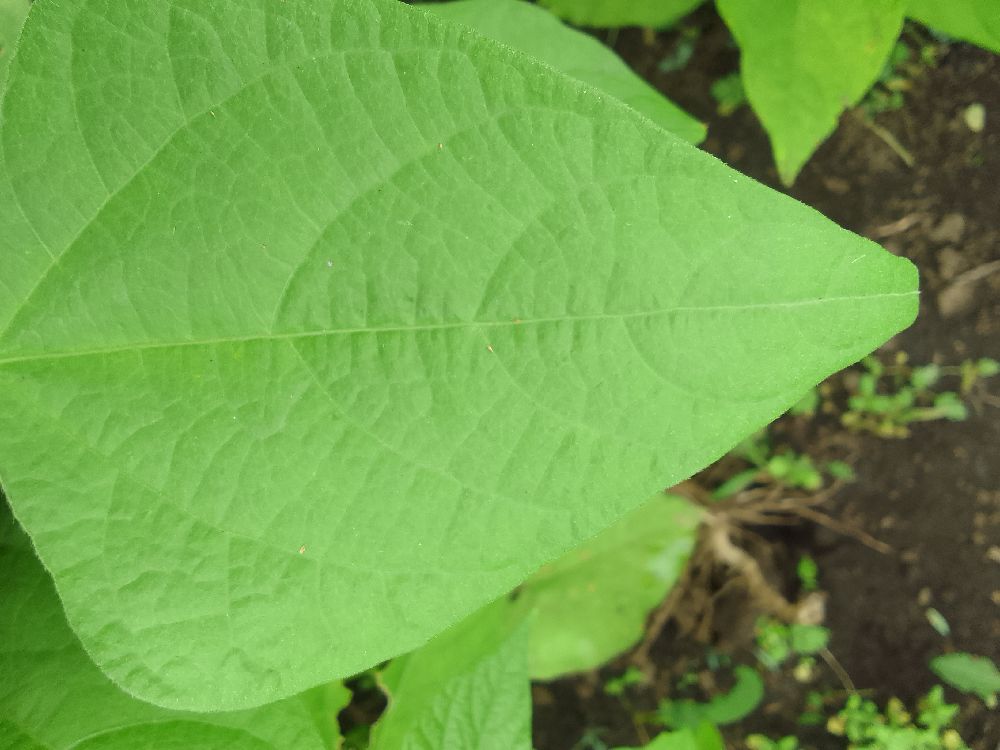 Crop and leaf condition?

common bean, healthy
